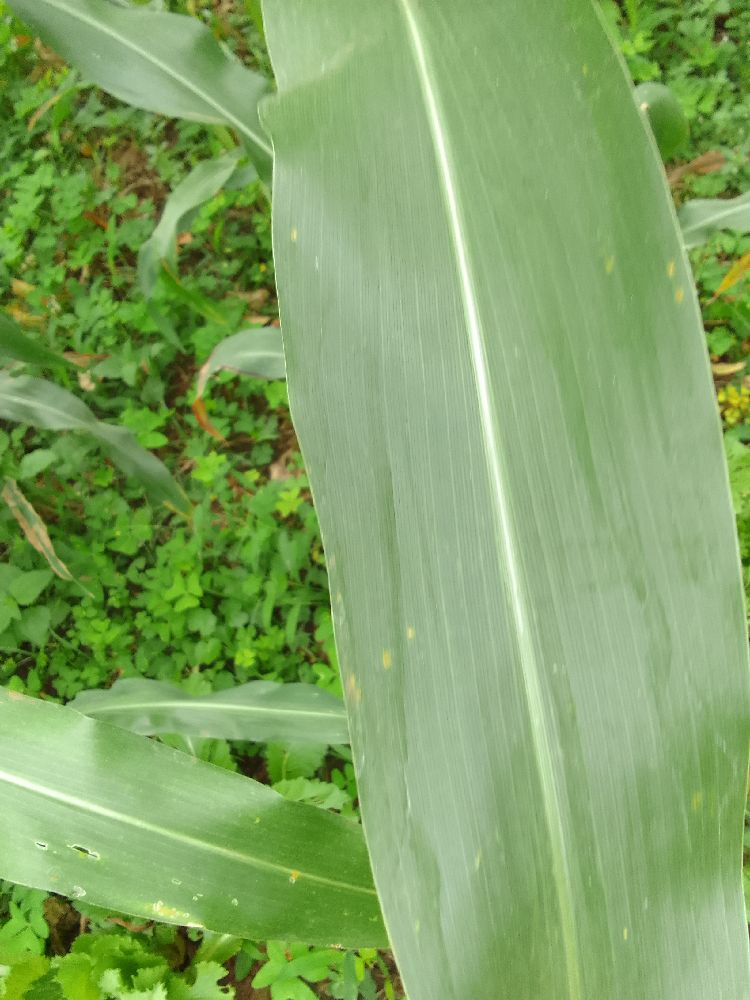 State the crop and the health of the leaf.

maize, healthy
